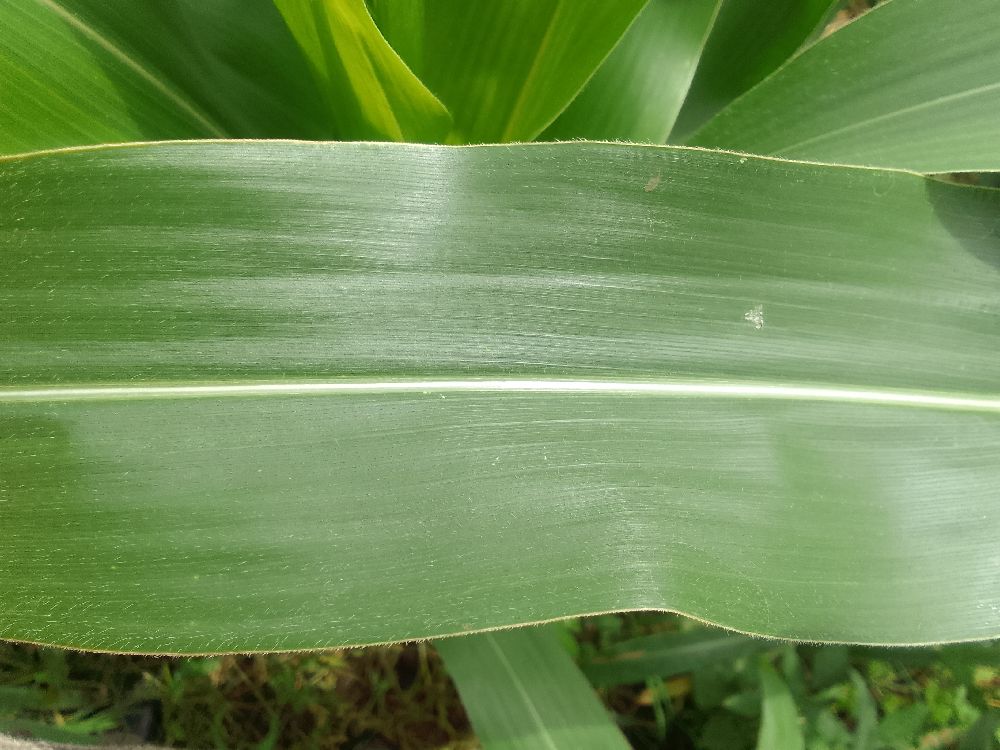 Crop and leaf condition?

maize, healthy
